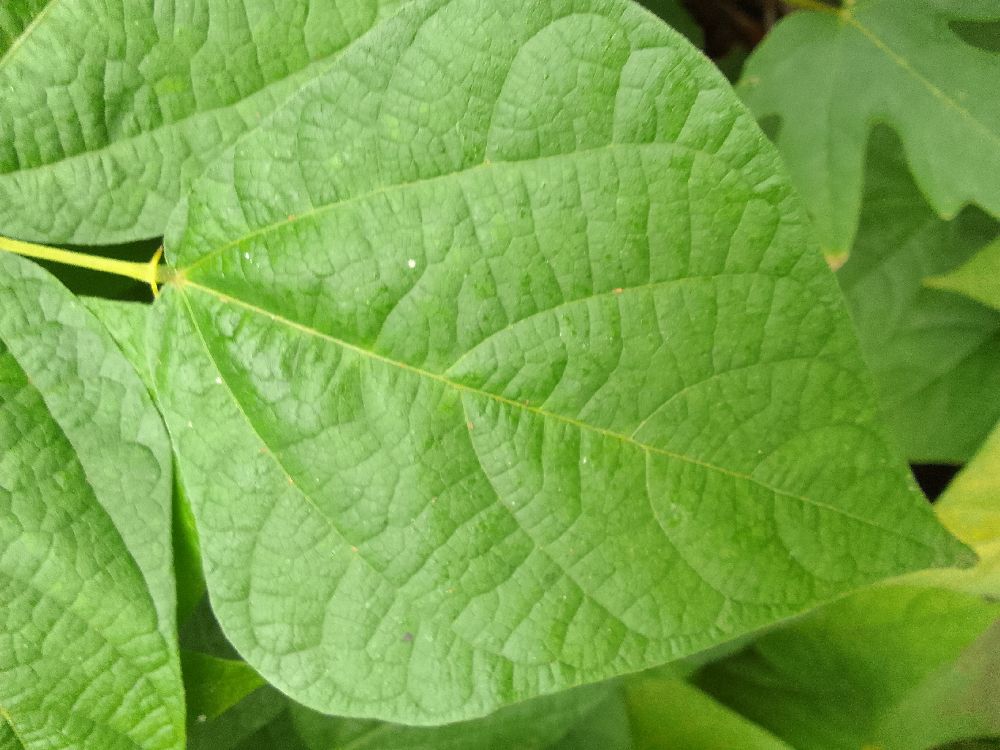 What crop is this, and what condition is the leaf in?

common bean, healthy
